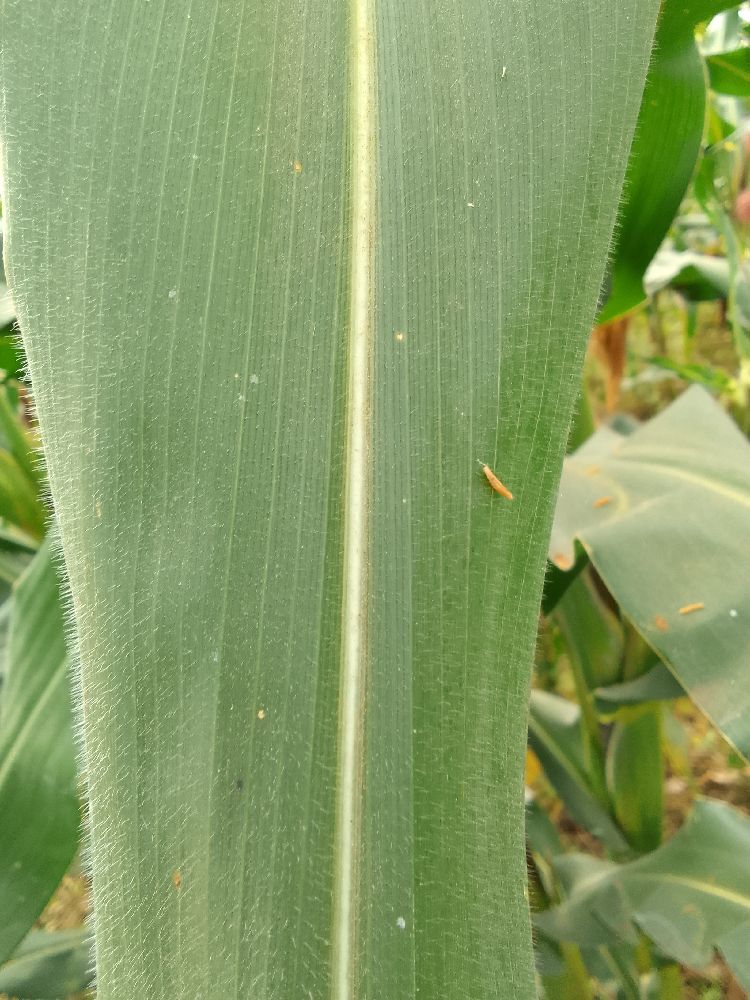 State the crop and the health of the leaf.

maize, healthy
